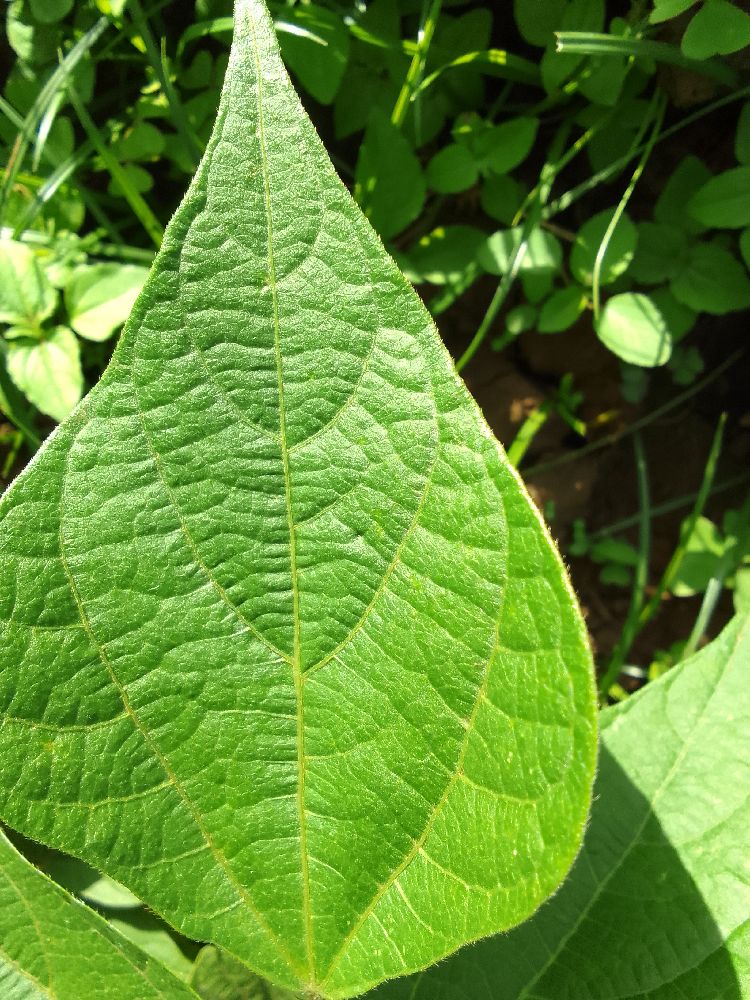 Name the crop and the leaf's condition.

common bean, healthy
